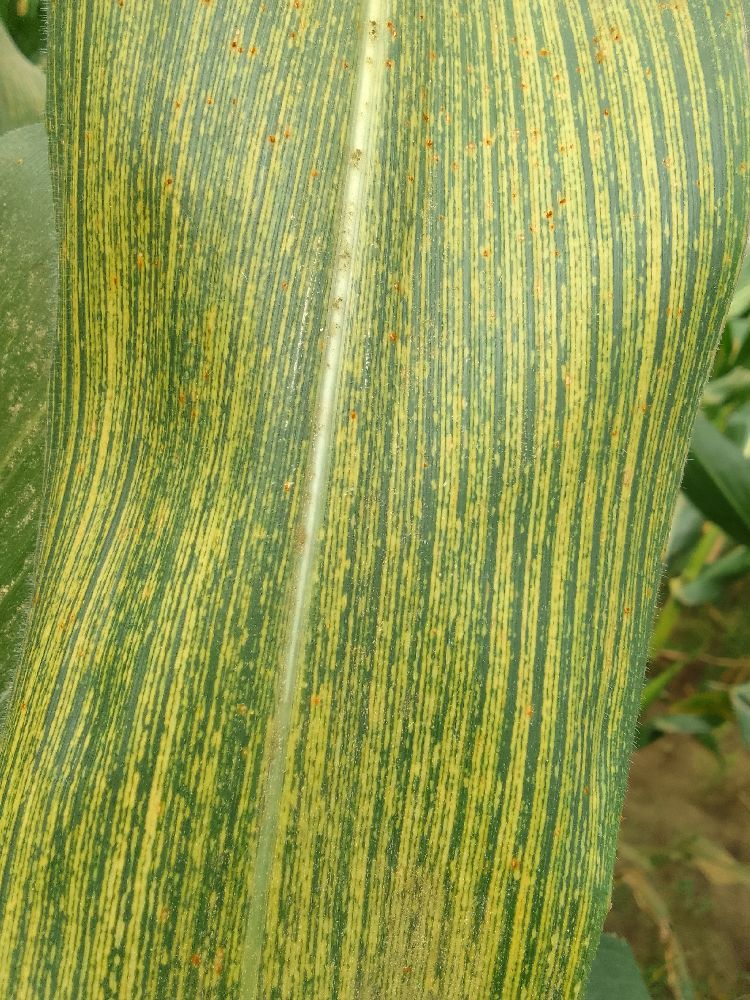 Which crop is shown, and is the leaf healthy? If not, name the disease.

maize, maize streak virus
